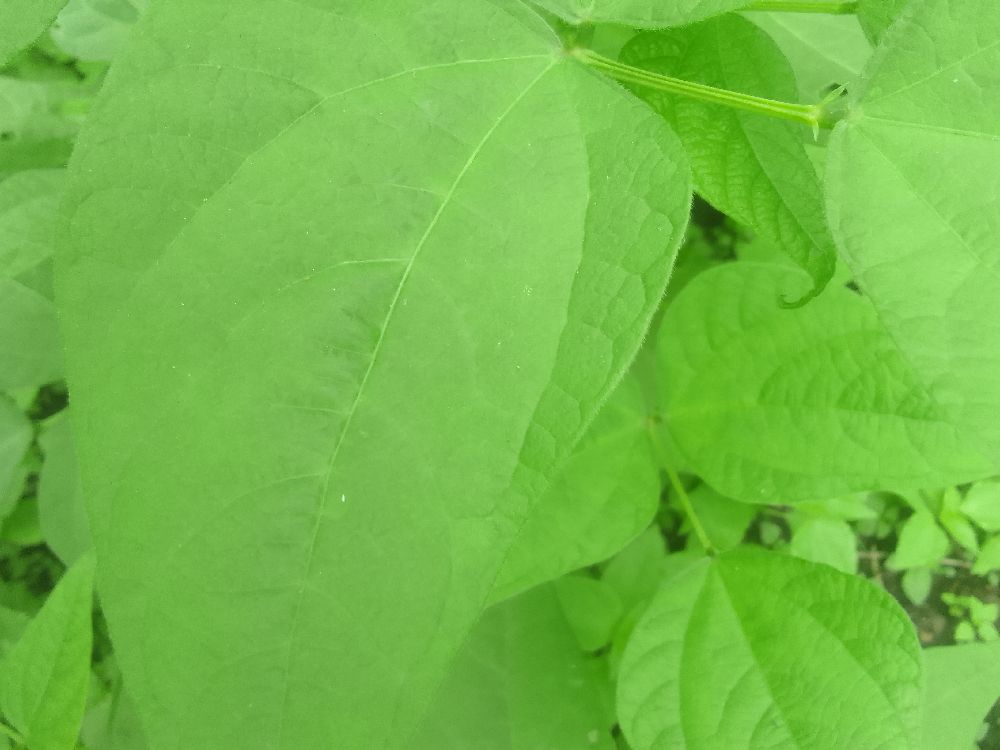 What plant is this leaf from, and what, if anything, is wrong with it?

common bean, healthy
